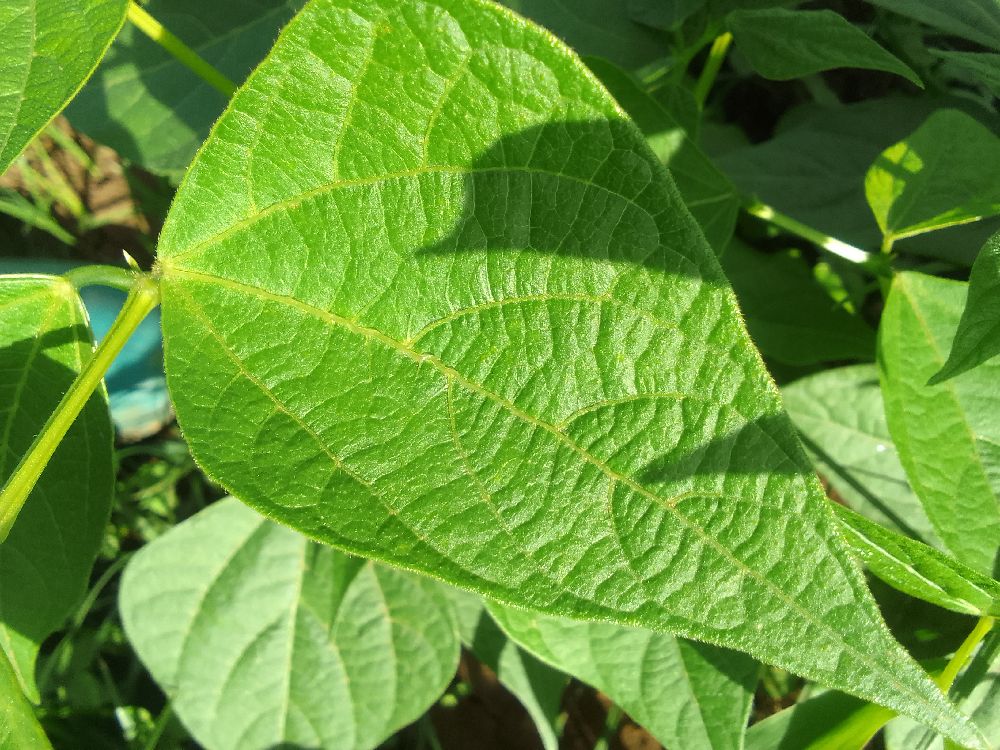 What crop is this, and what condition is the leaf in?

common bean, healthy
